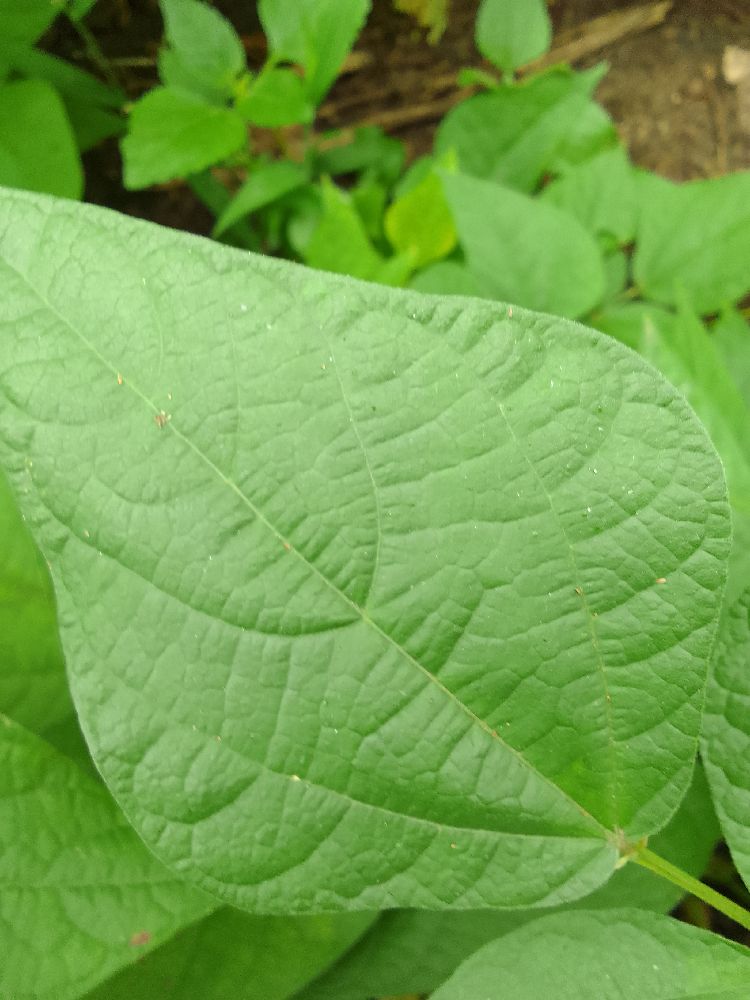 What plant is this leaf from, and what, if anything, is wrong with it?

common bean, healthy
